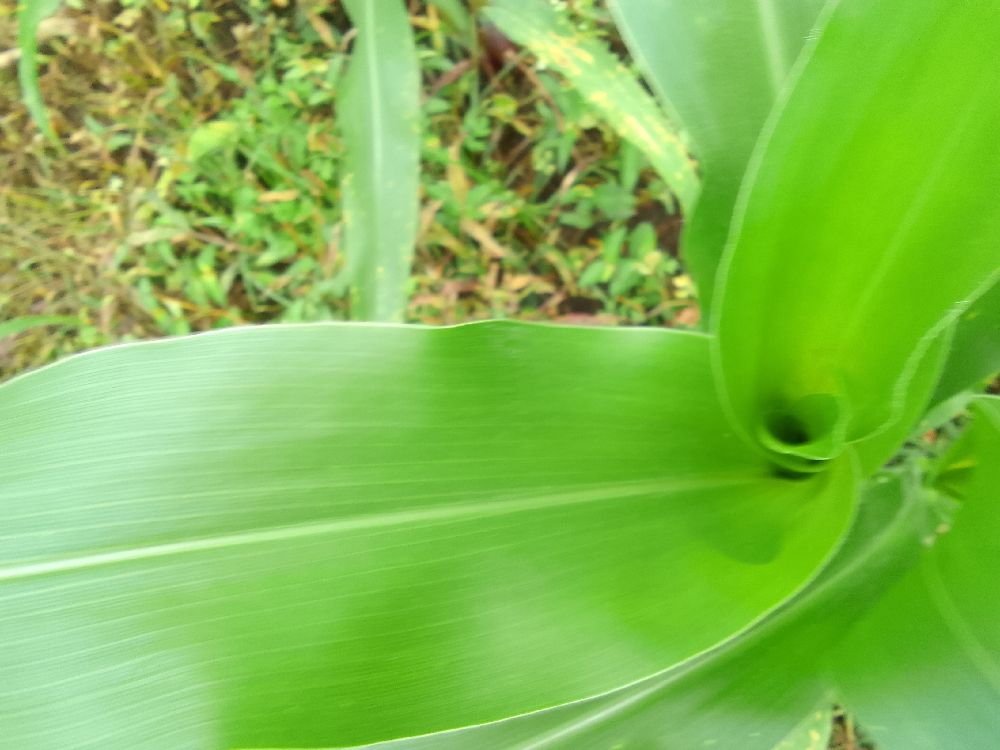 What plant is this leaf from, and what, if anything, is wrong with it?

maize, healthy
